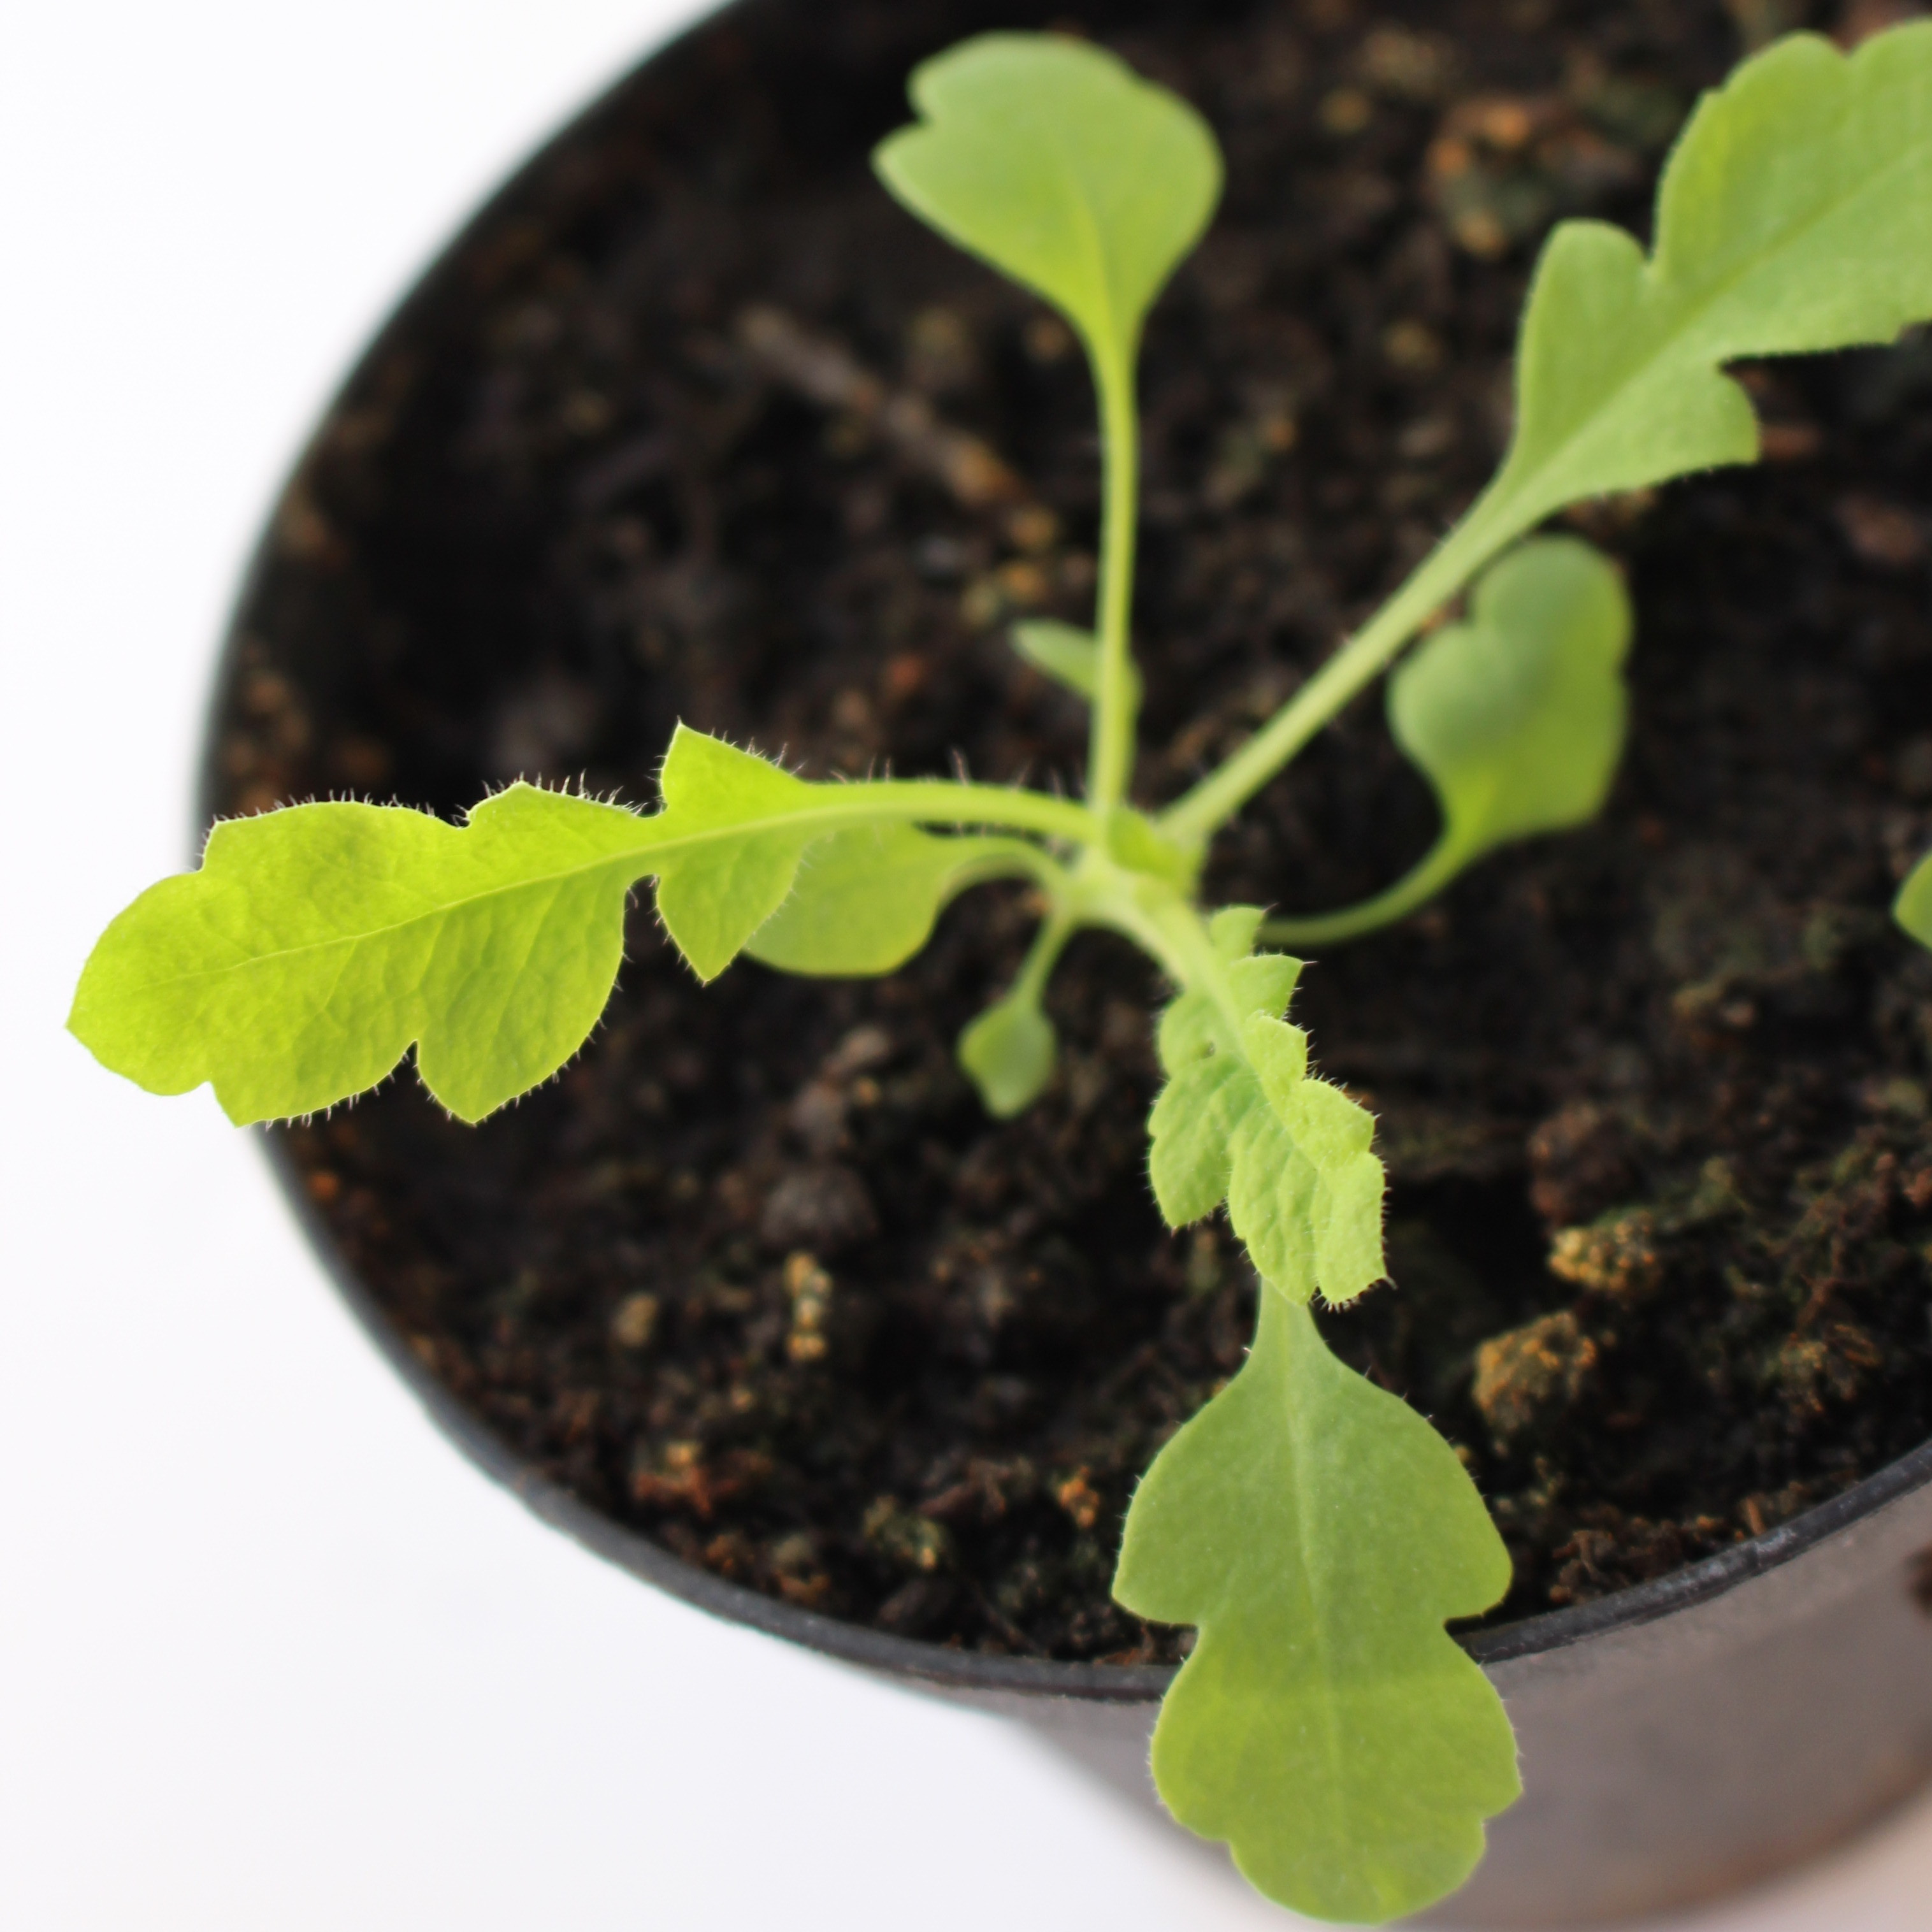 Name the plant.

Papaver rhoeas
